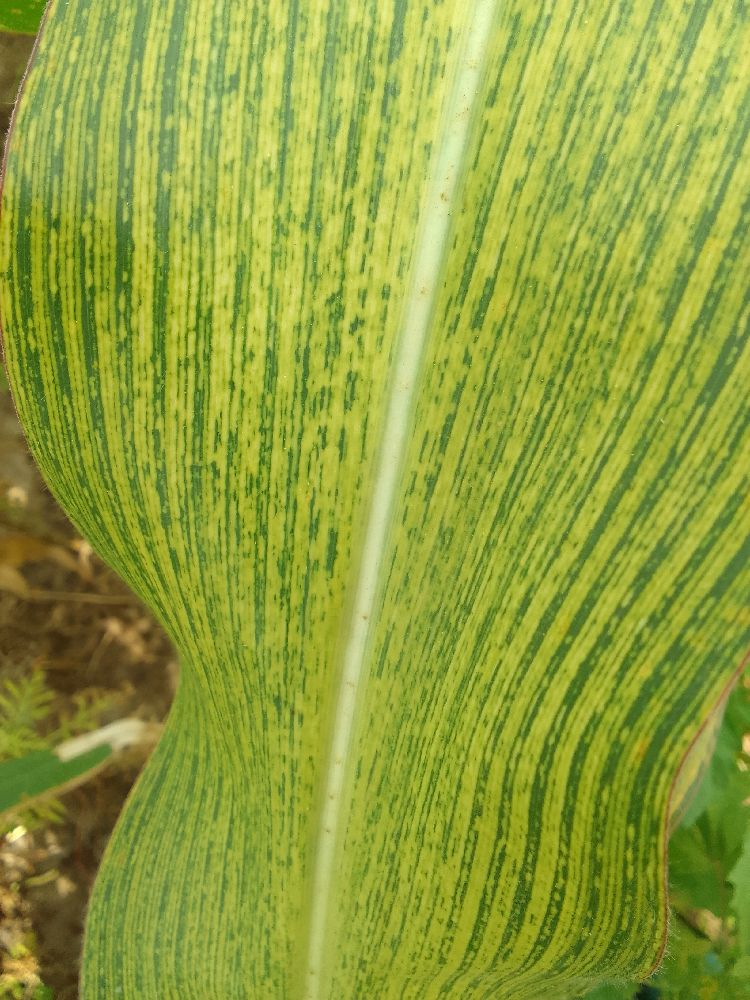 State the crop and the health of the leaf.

maize, maize streak virus
